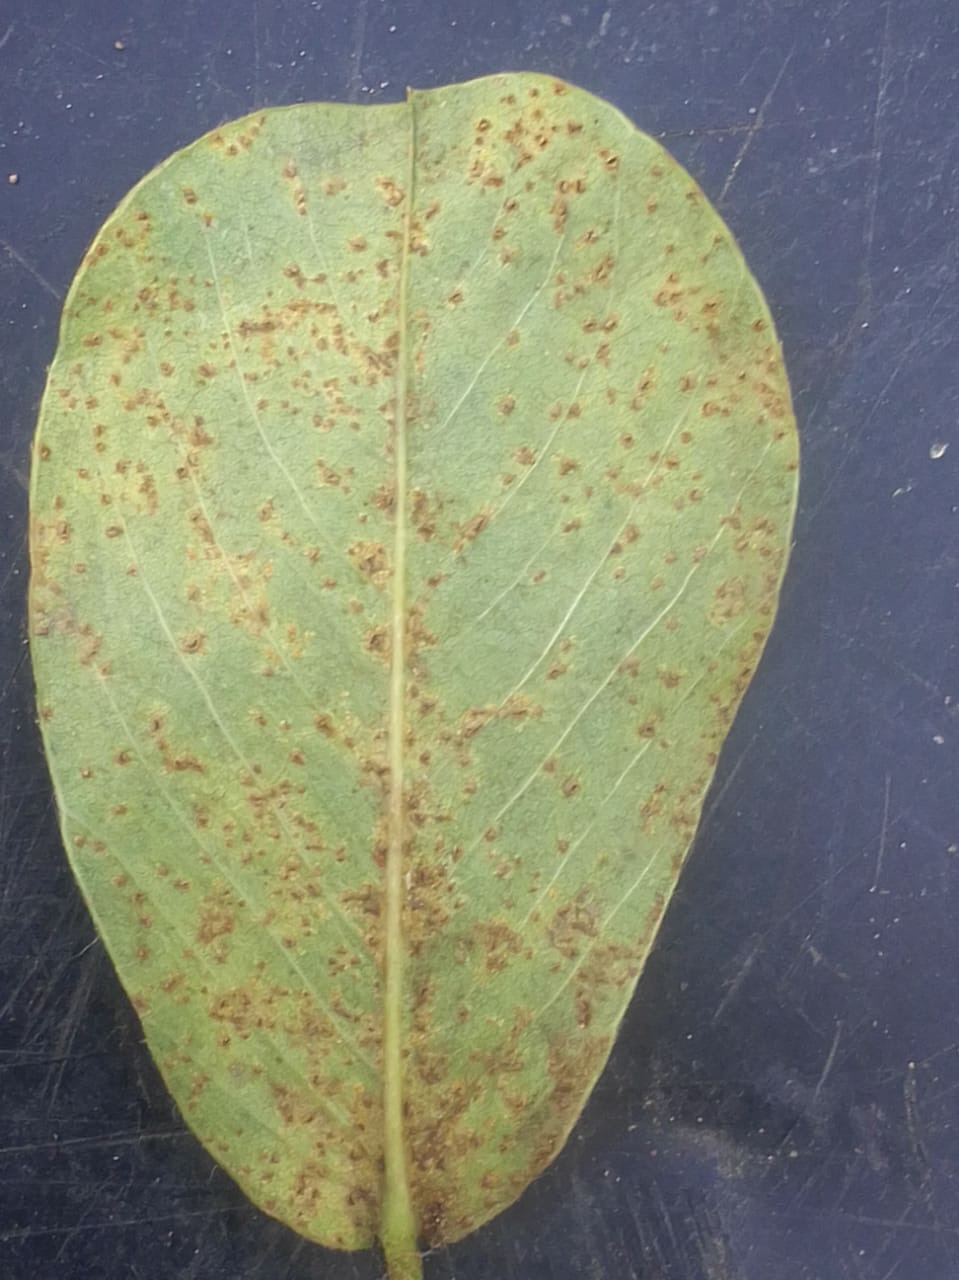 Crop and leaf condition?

peanut, puccinia arachidis
